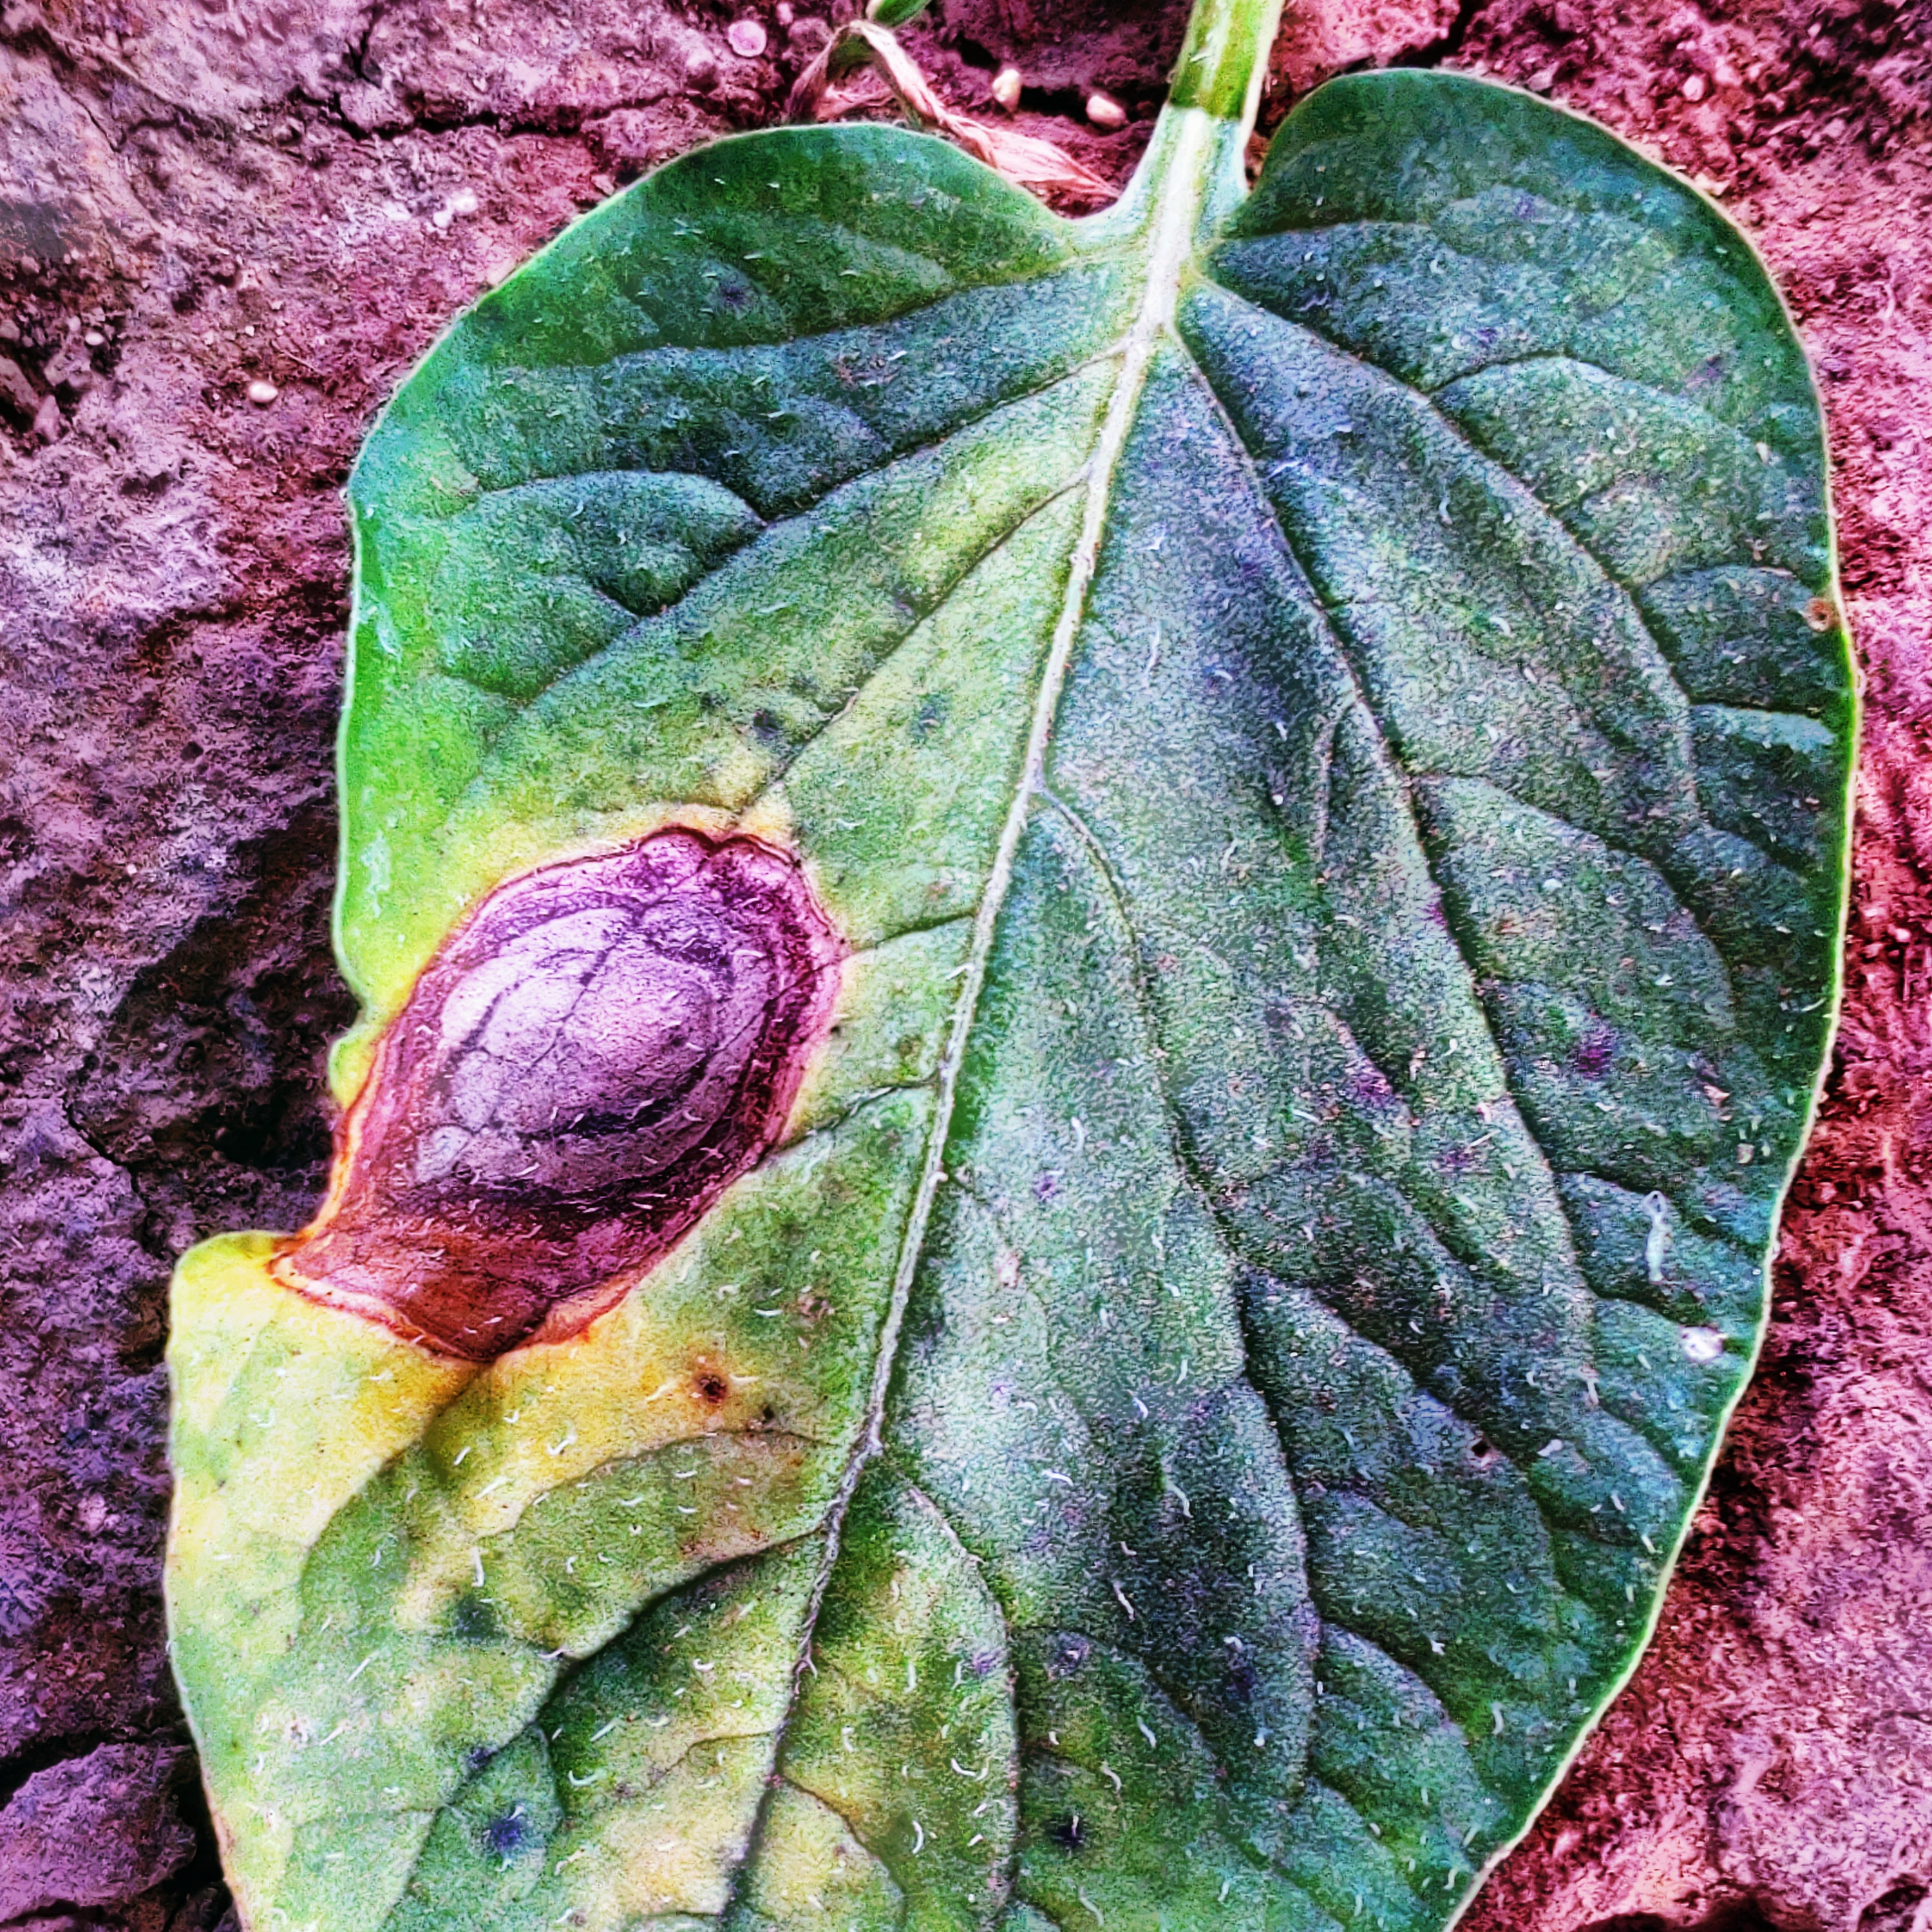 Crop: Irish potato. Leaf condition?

late blight
